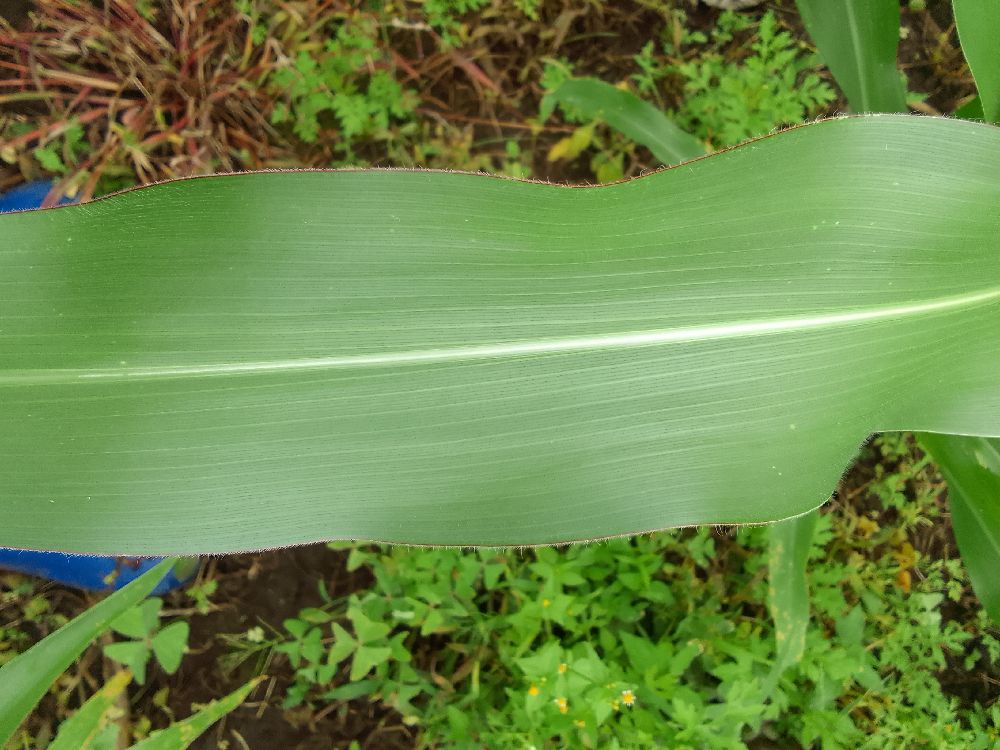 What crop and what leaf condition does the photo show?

maize, healthy
